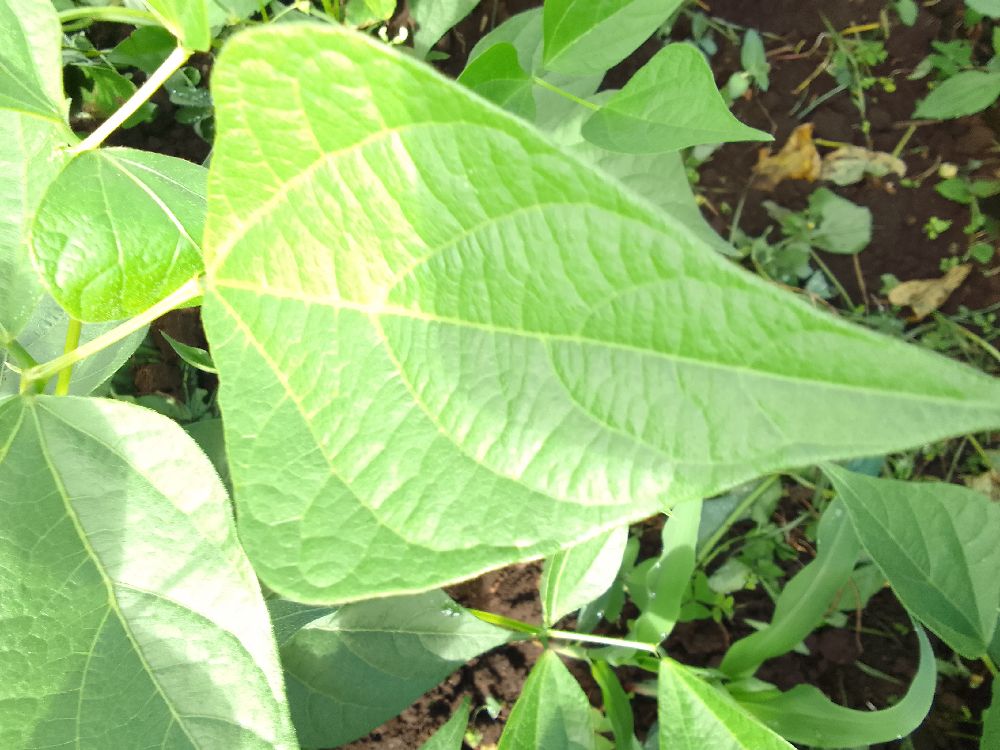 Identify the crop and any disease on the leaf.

common bean, healthy
